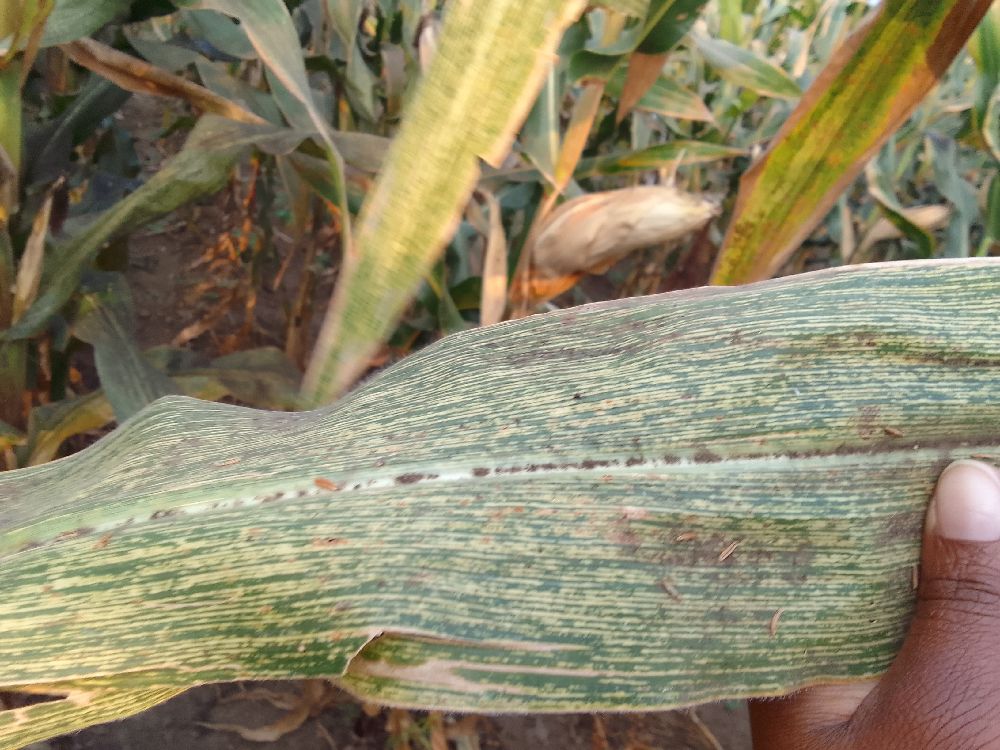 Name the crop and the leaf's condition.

maize, maize streak virus
